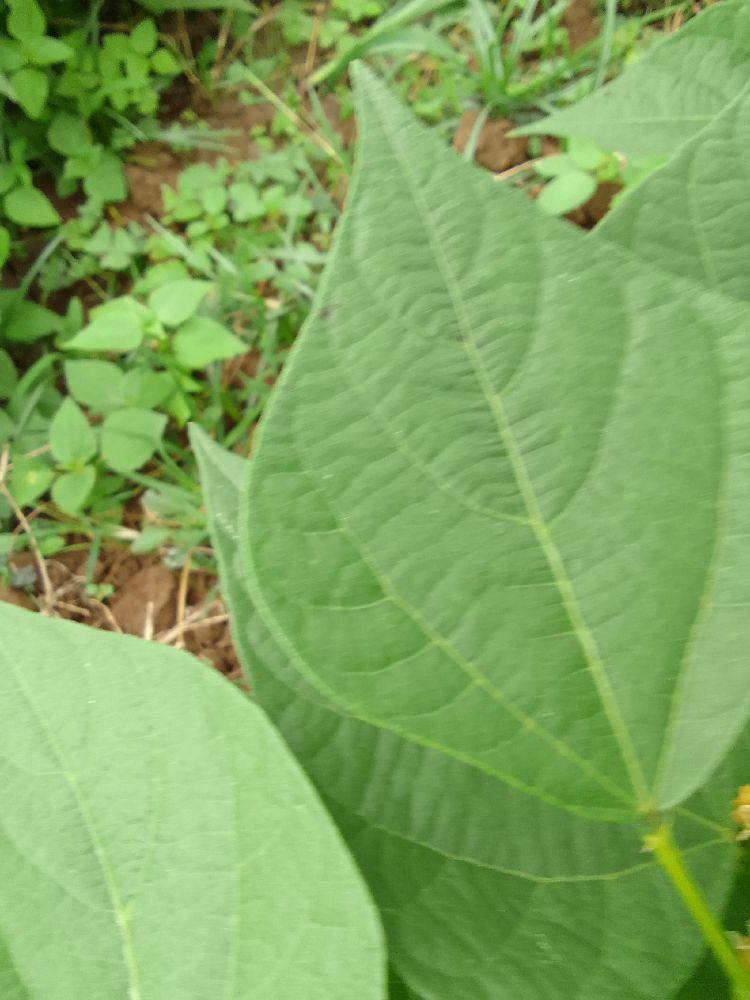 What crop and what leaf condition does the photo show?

common bean, healthy
